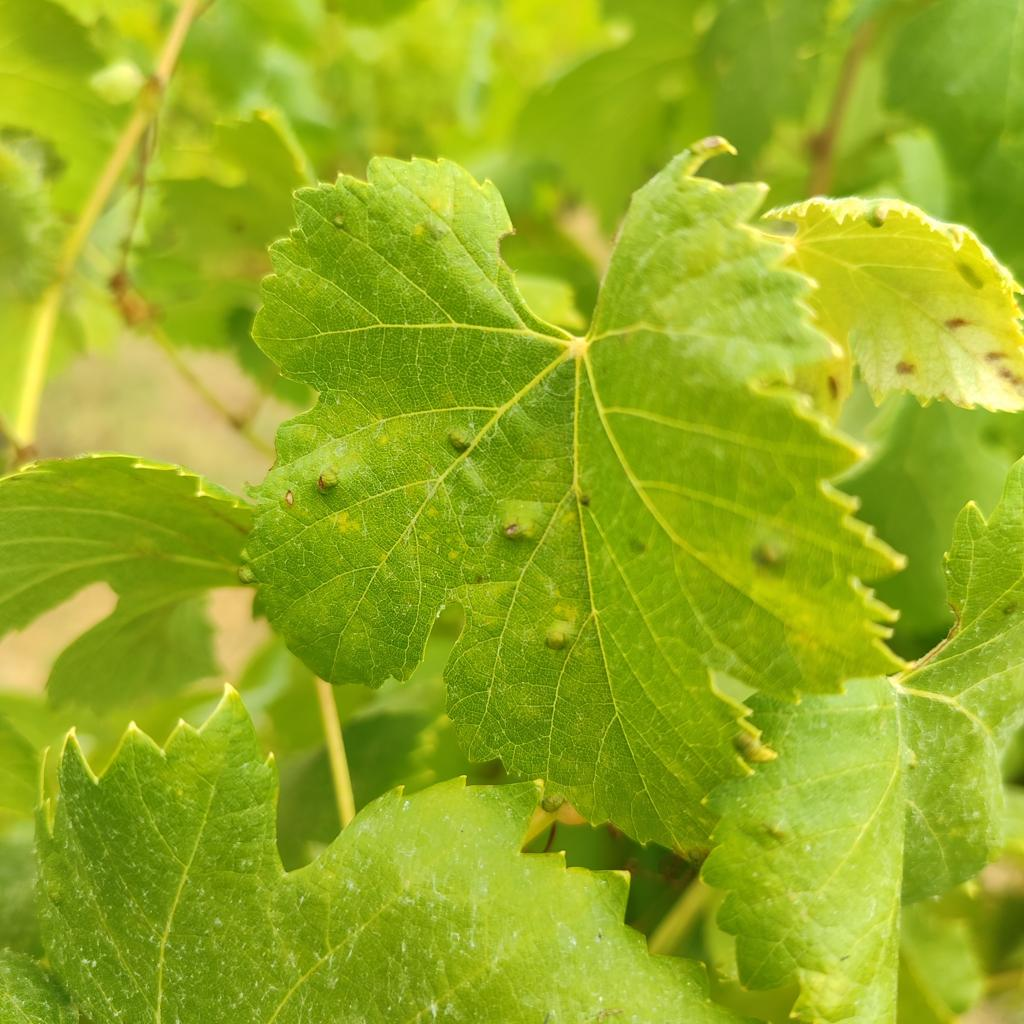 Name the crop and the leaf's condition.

grapevine, erineum mite
